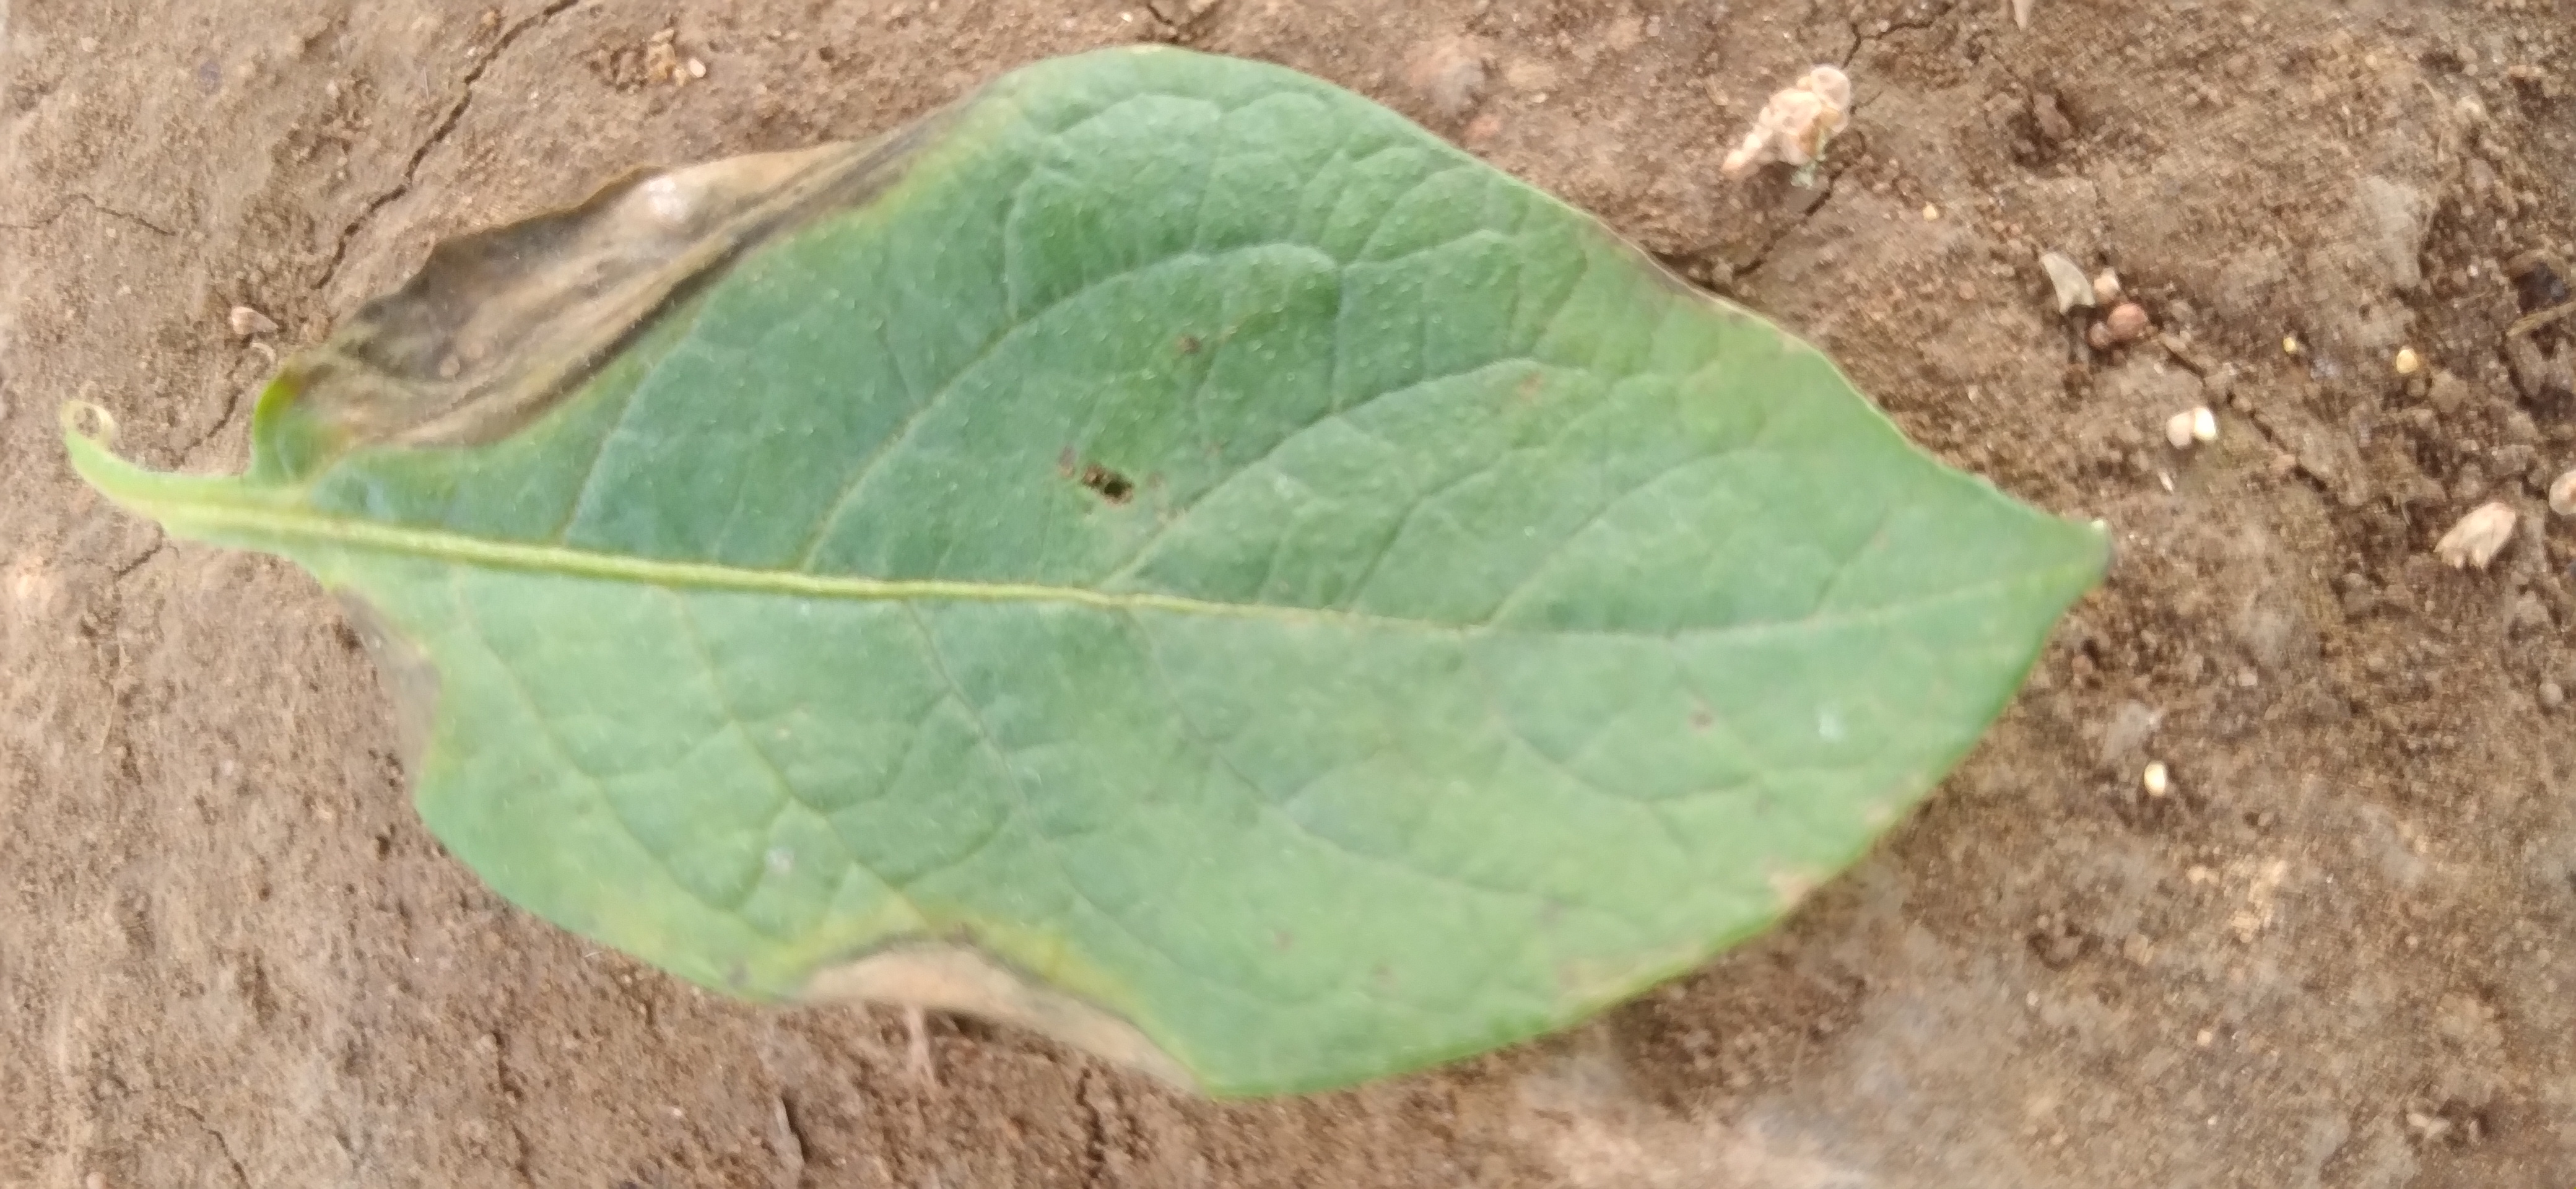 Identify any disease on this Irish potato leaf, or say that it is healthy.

early blight
